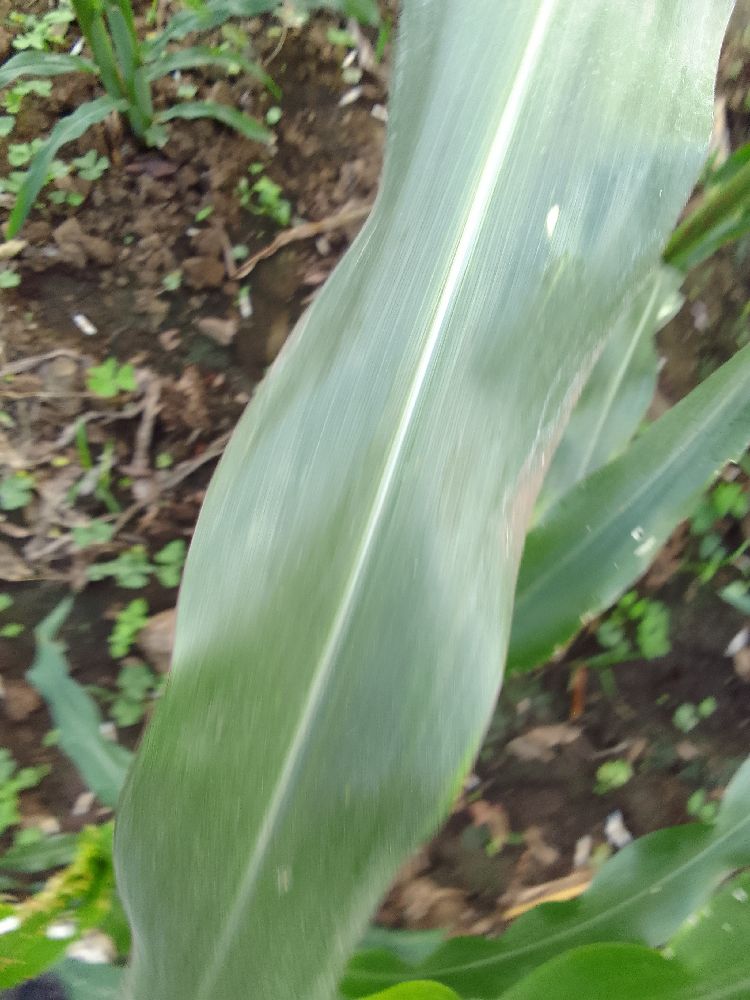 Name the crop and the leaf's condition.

maize, healthy
